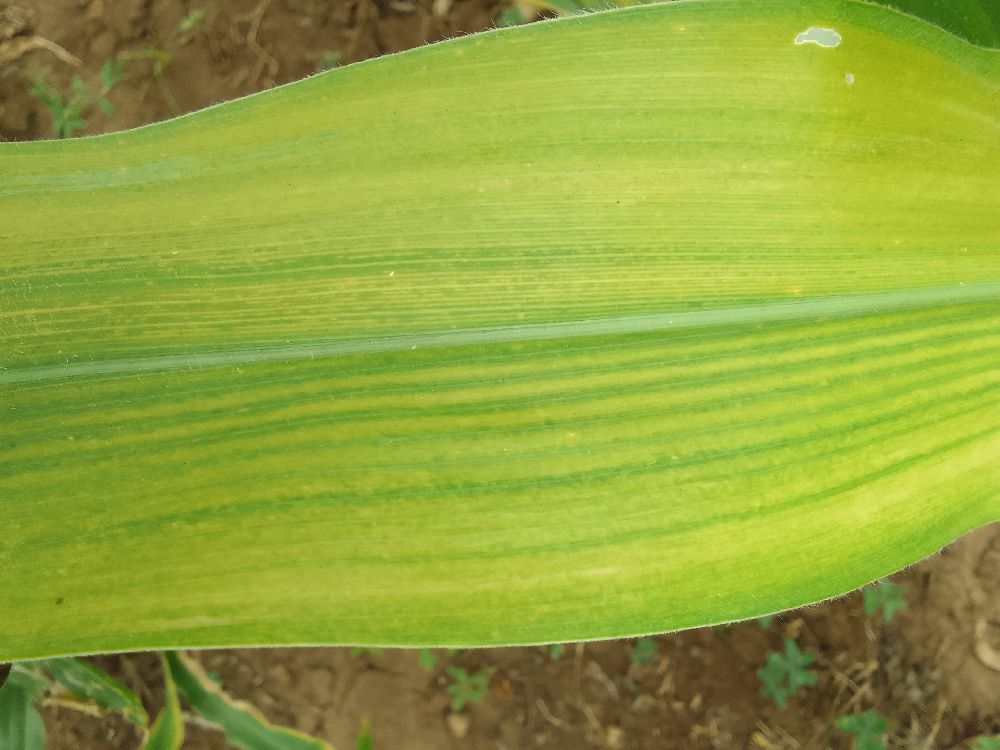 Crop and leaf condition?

maize, maize lethal necrosis
